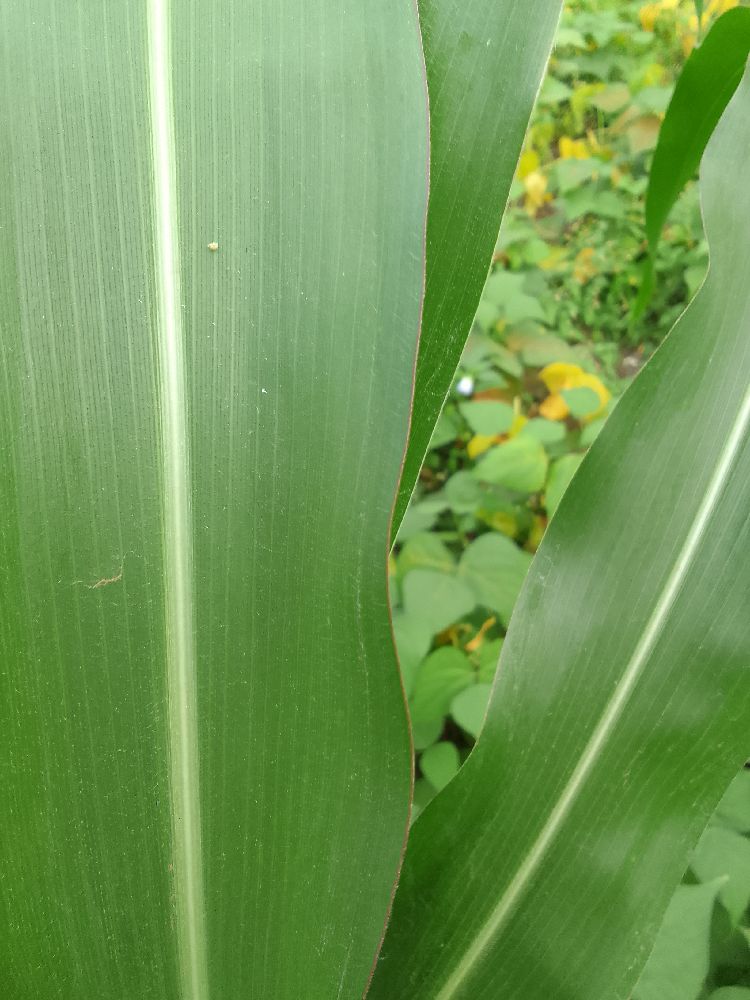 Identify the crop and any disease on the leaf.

maize, healthy
